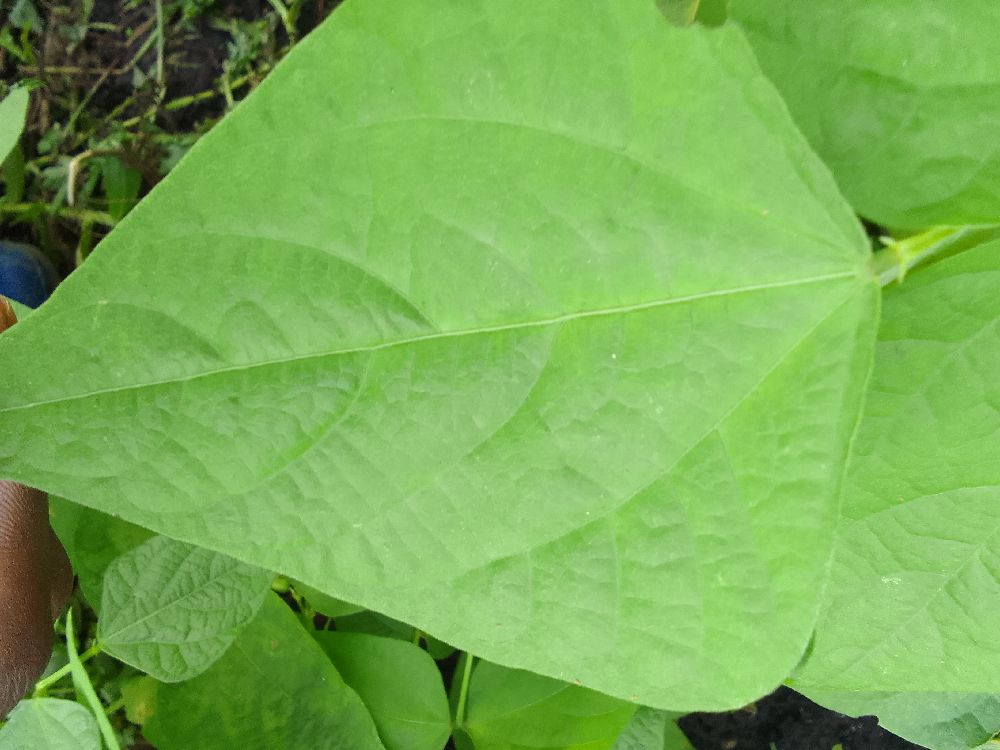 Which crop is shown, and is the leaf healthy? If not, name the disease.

common bean, healthy
